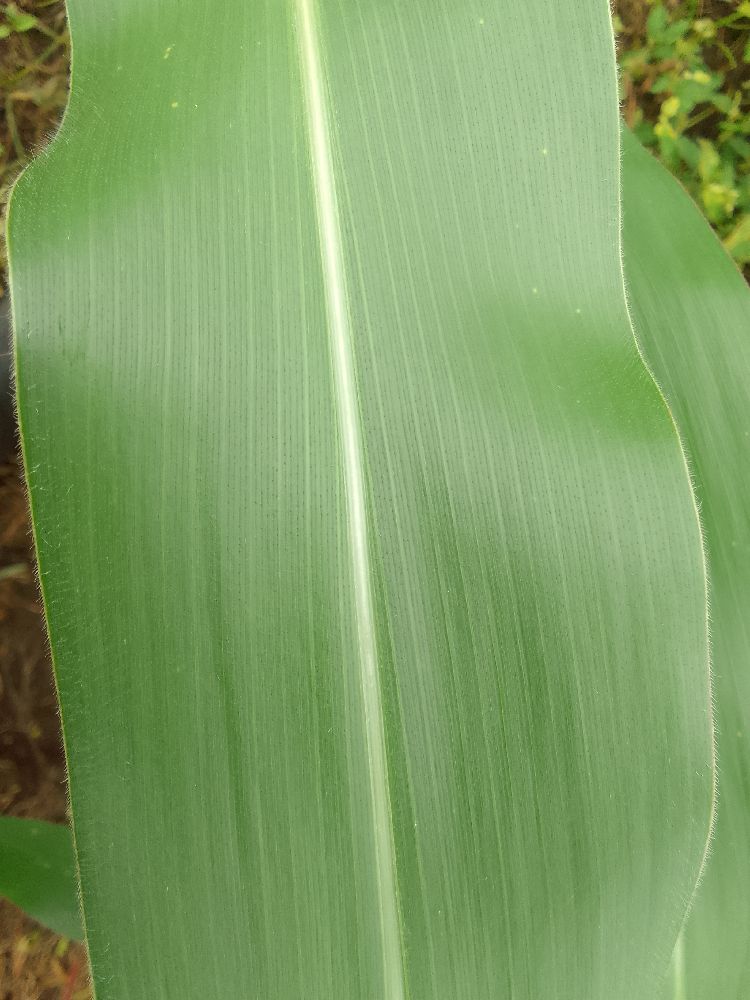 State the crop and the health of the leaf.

maize, healthy
